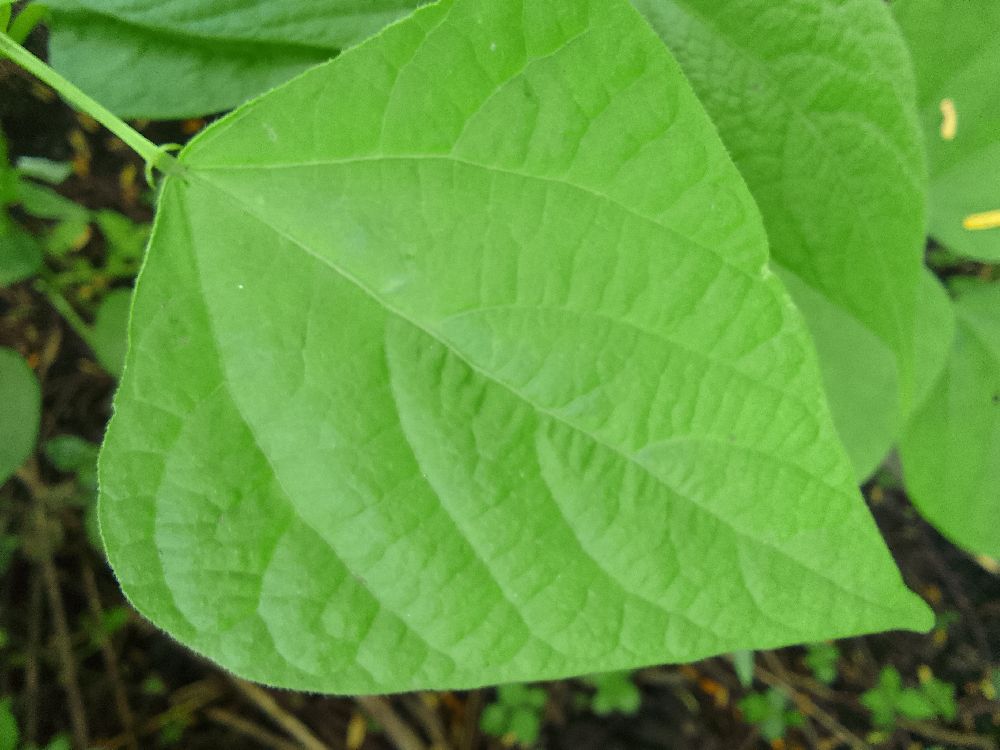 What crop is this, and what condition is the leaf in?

common bean, healthy
